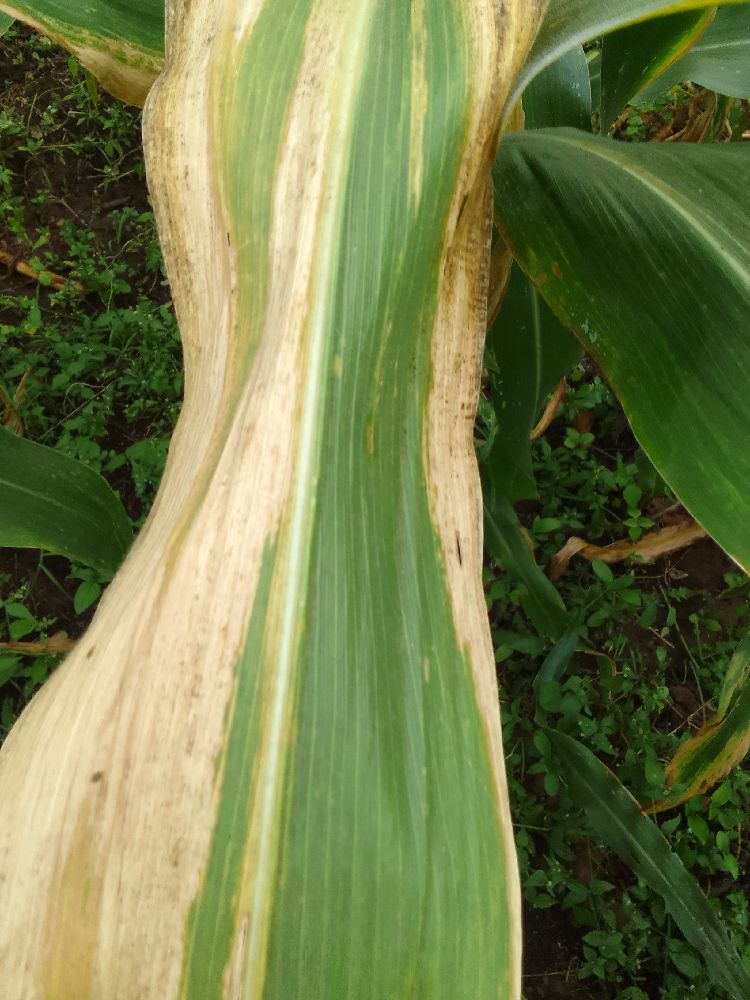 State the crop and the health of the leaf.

maize, maize lethal necrosis
